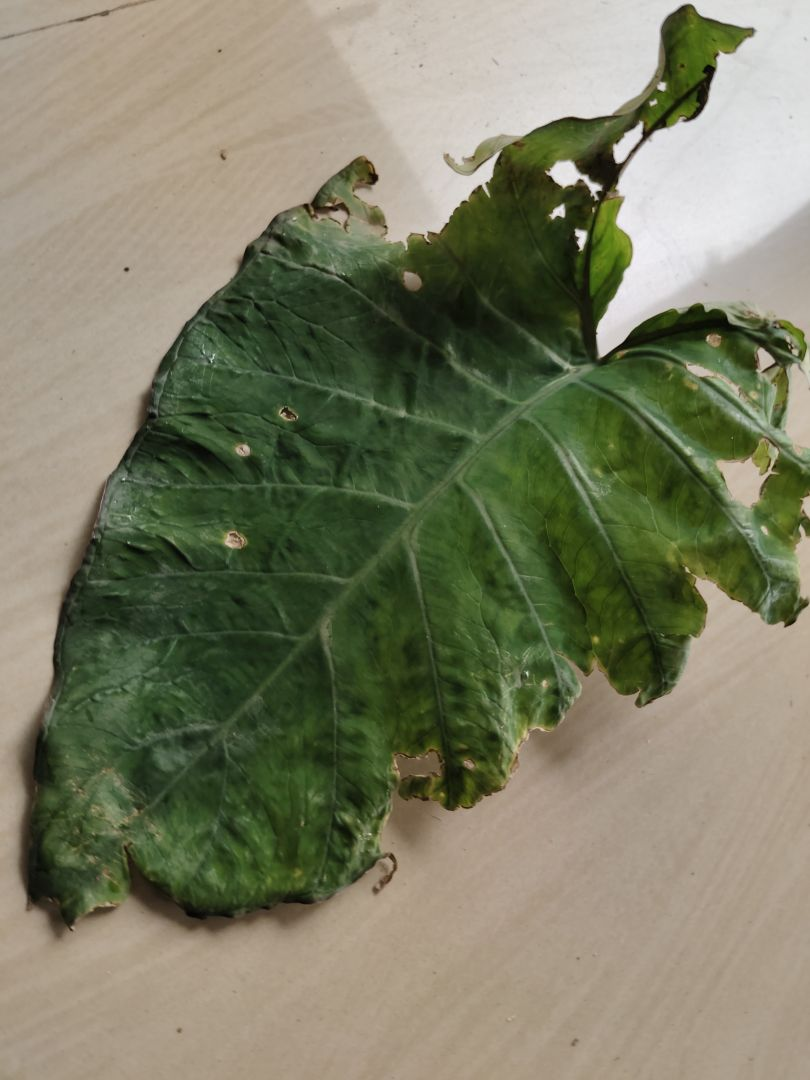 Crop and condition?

taro, leaf blight
